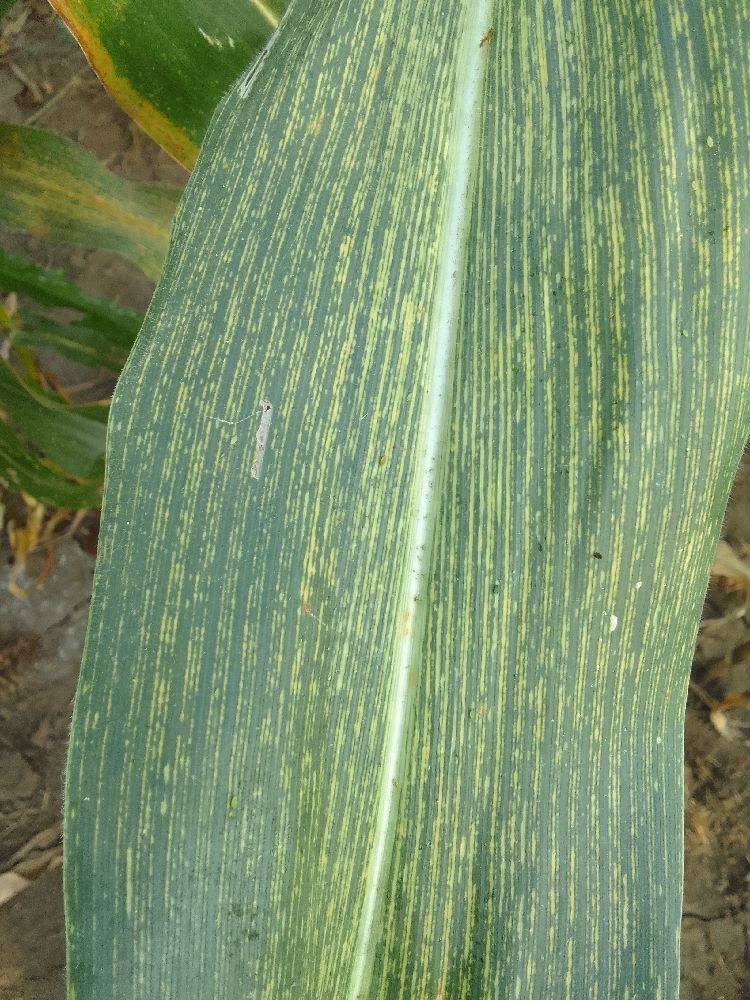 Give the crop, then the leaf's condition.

maize, maize streak virus
